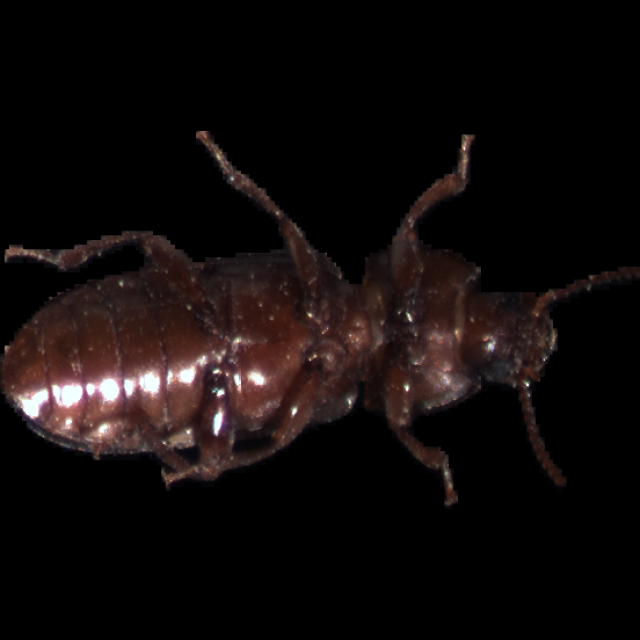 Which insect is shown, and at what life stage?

mealworm beetle
